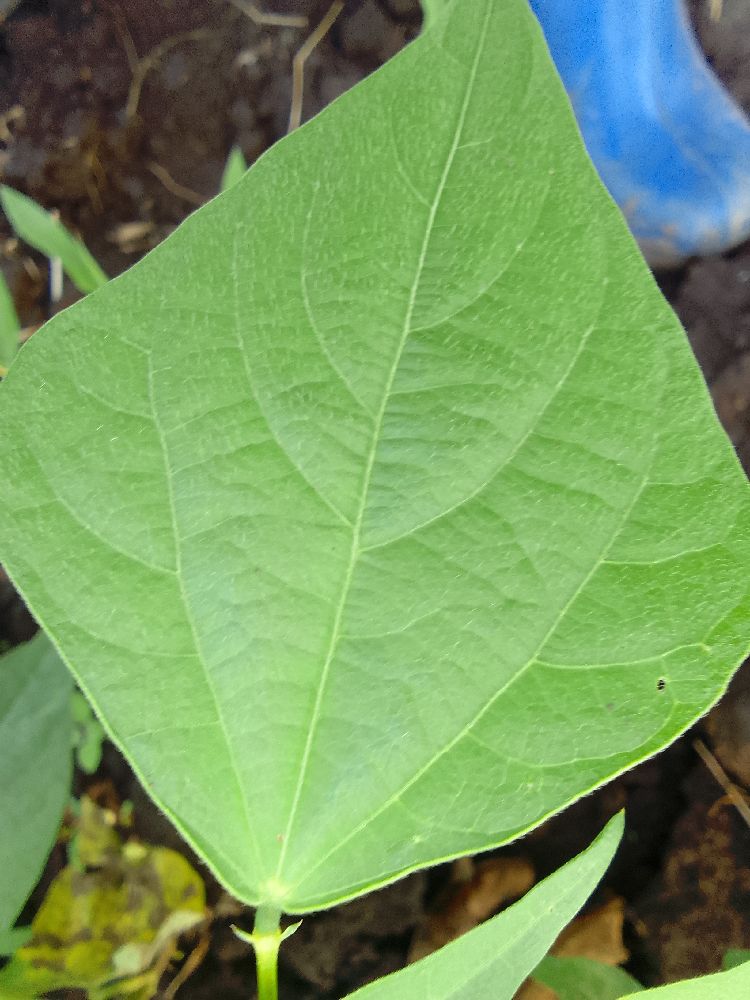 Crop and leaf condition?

common bean, healthy
